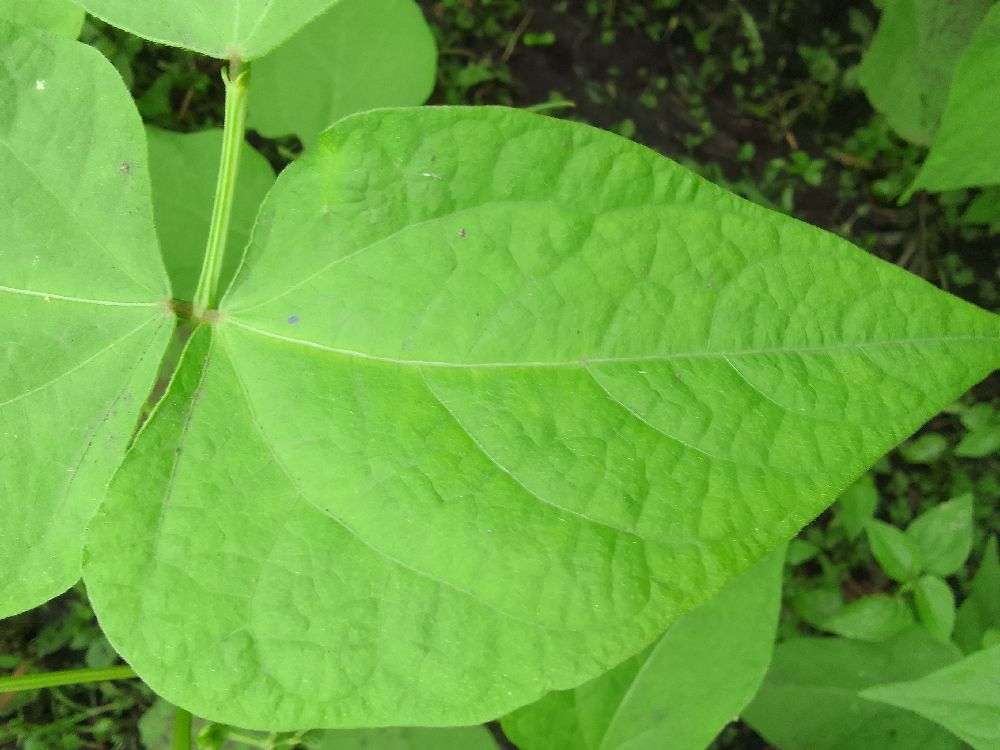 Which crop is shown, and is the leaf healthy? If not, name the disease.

common bean, healthy
